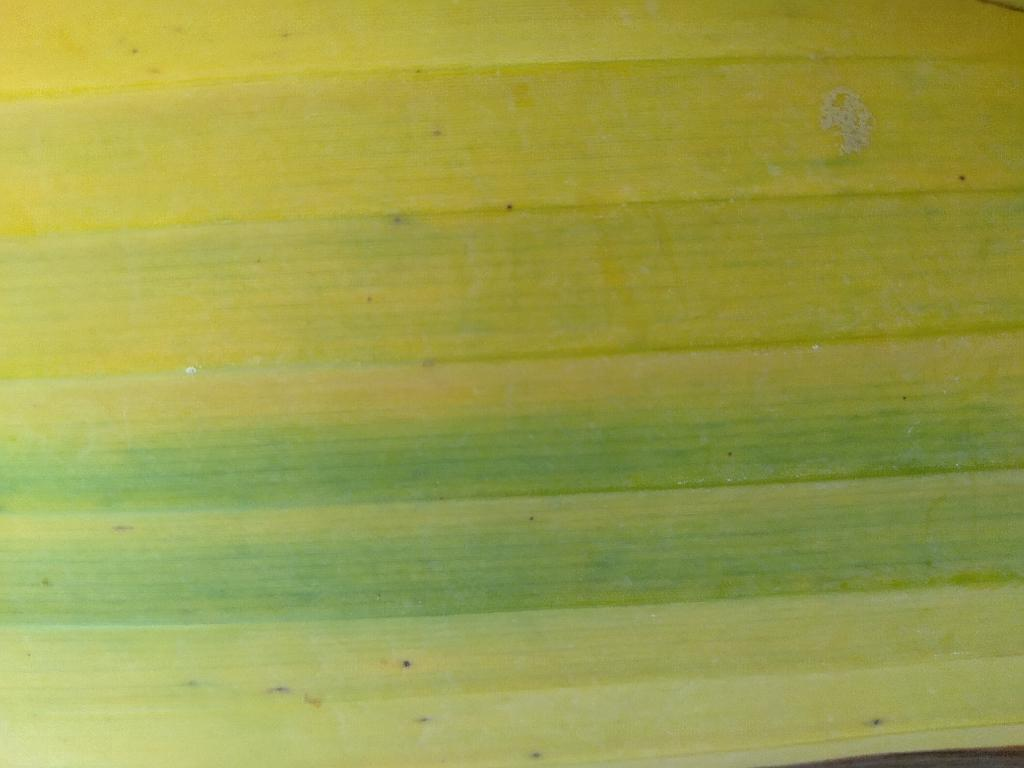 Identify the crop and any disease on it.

banana, fusarium wilt race 1
